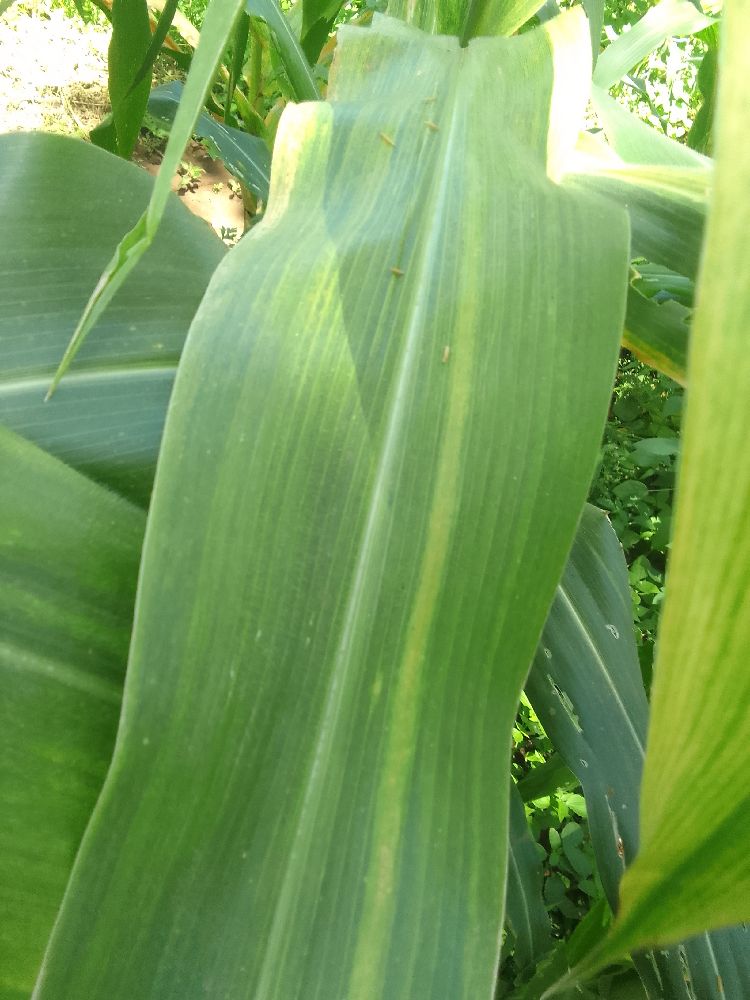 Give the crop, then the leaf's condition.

maize, maize lethal necrosis
